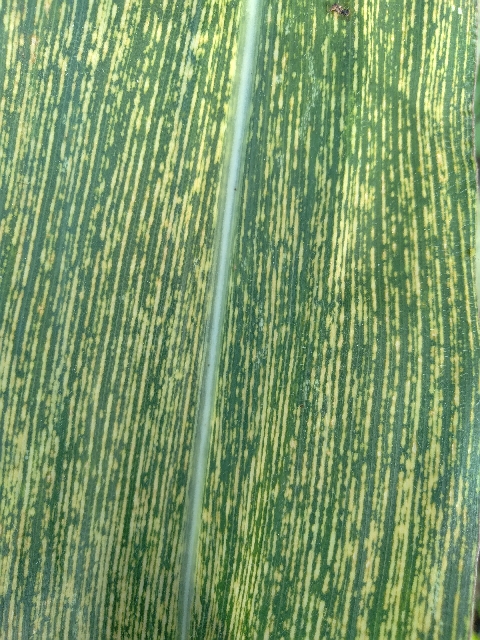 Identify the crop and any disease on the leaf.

maize, maize streak virus
